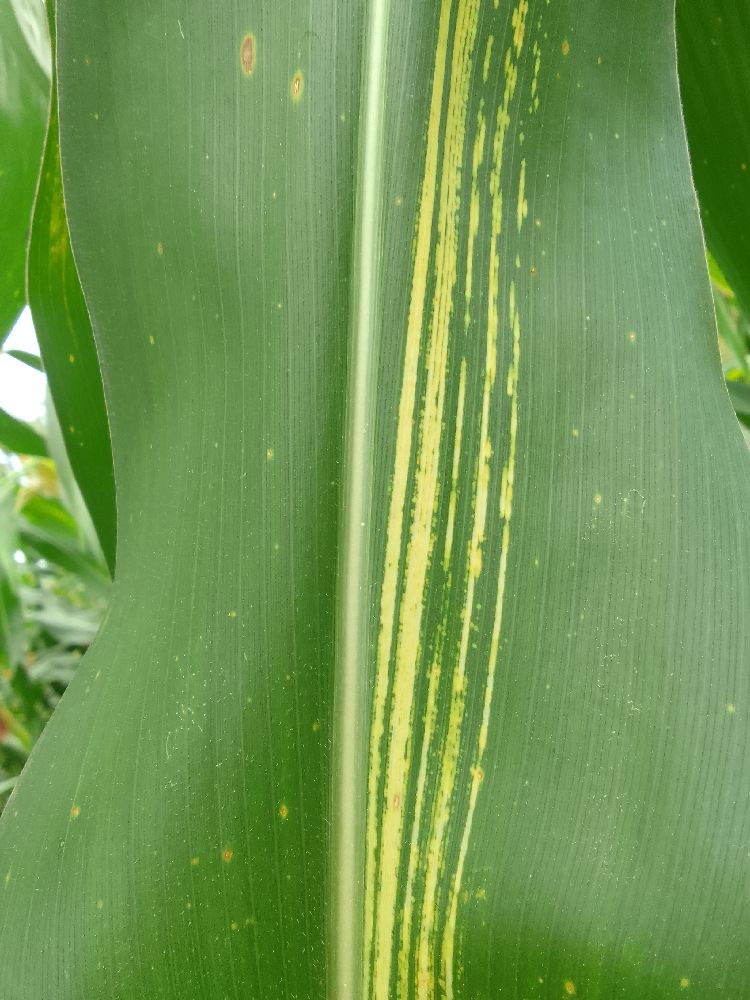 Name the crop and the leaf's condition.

maize, maize streak virus
